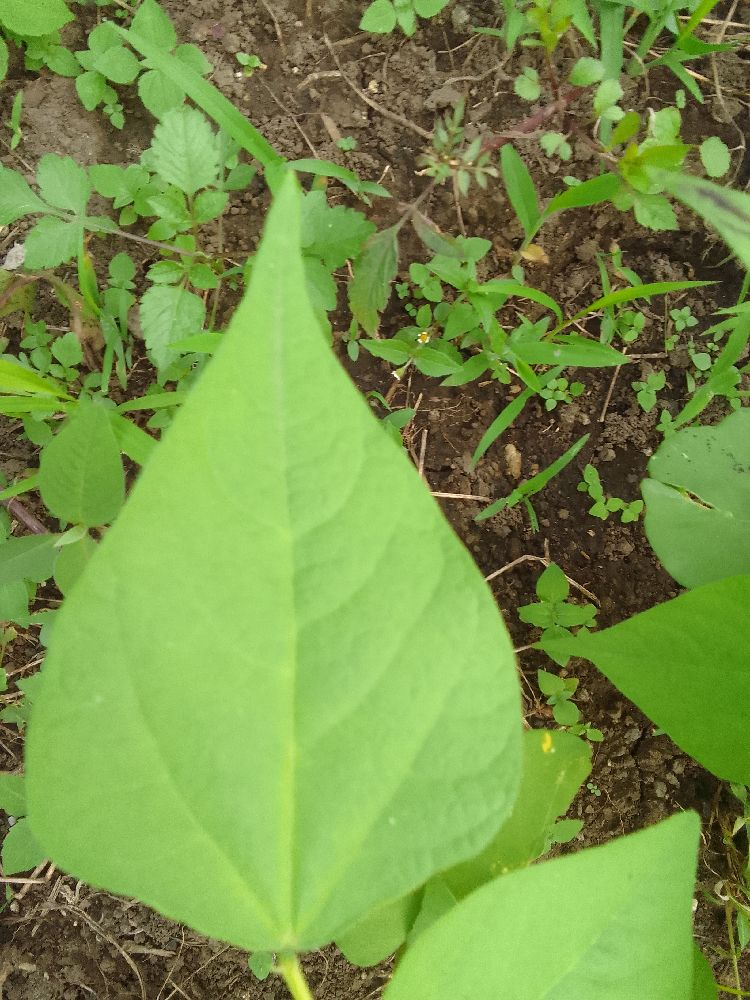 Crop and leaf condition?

common bean, healthy
